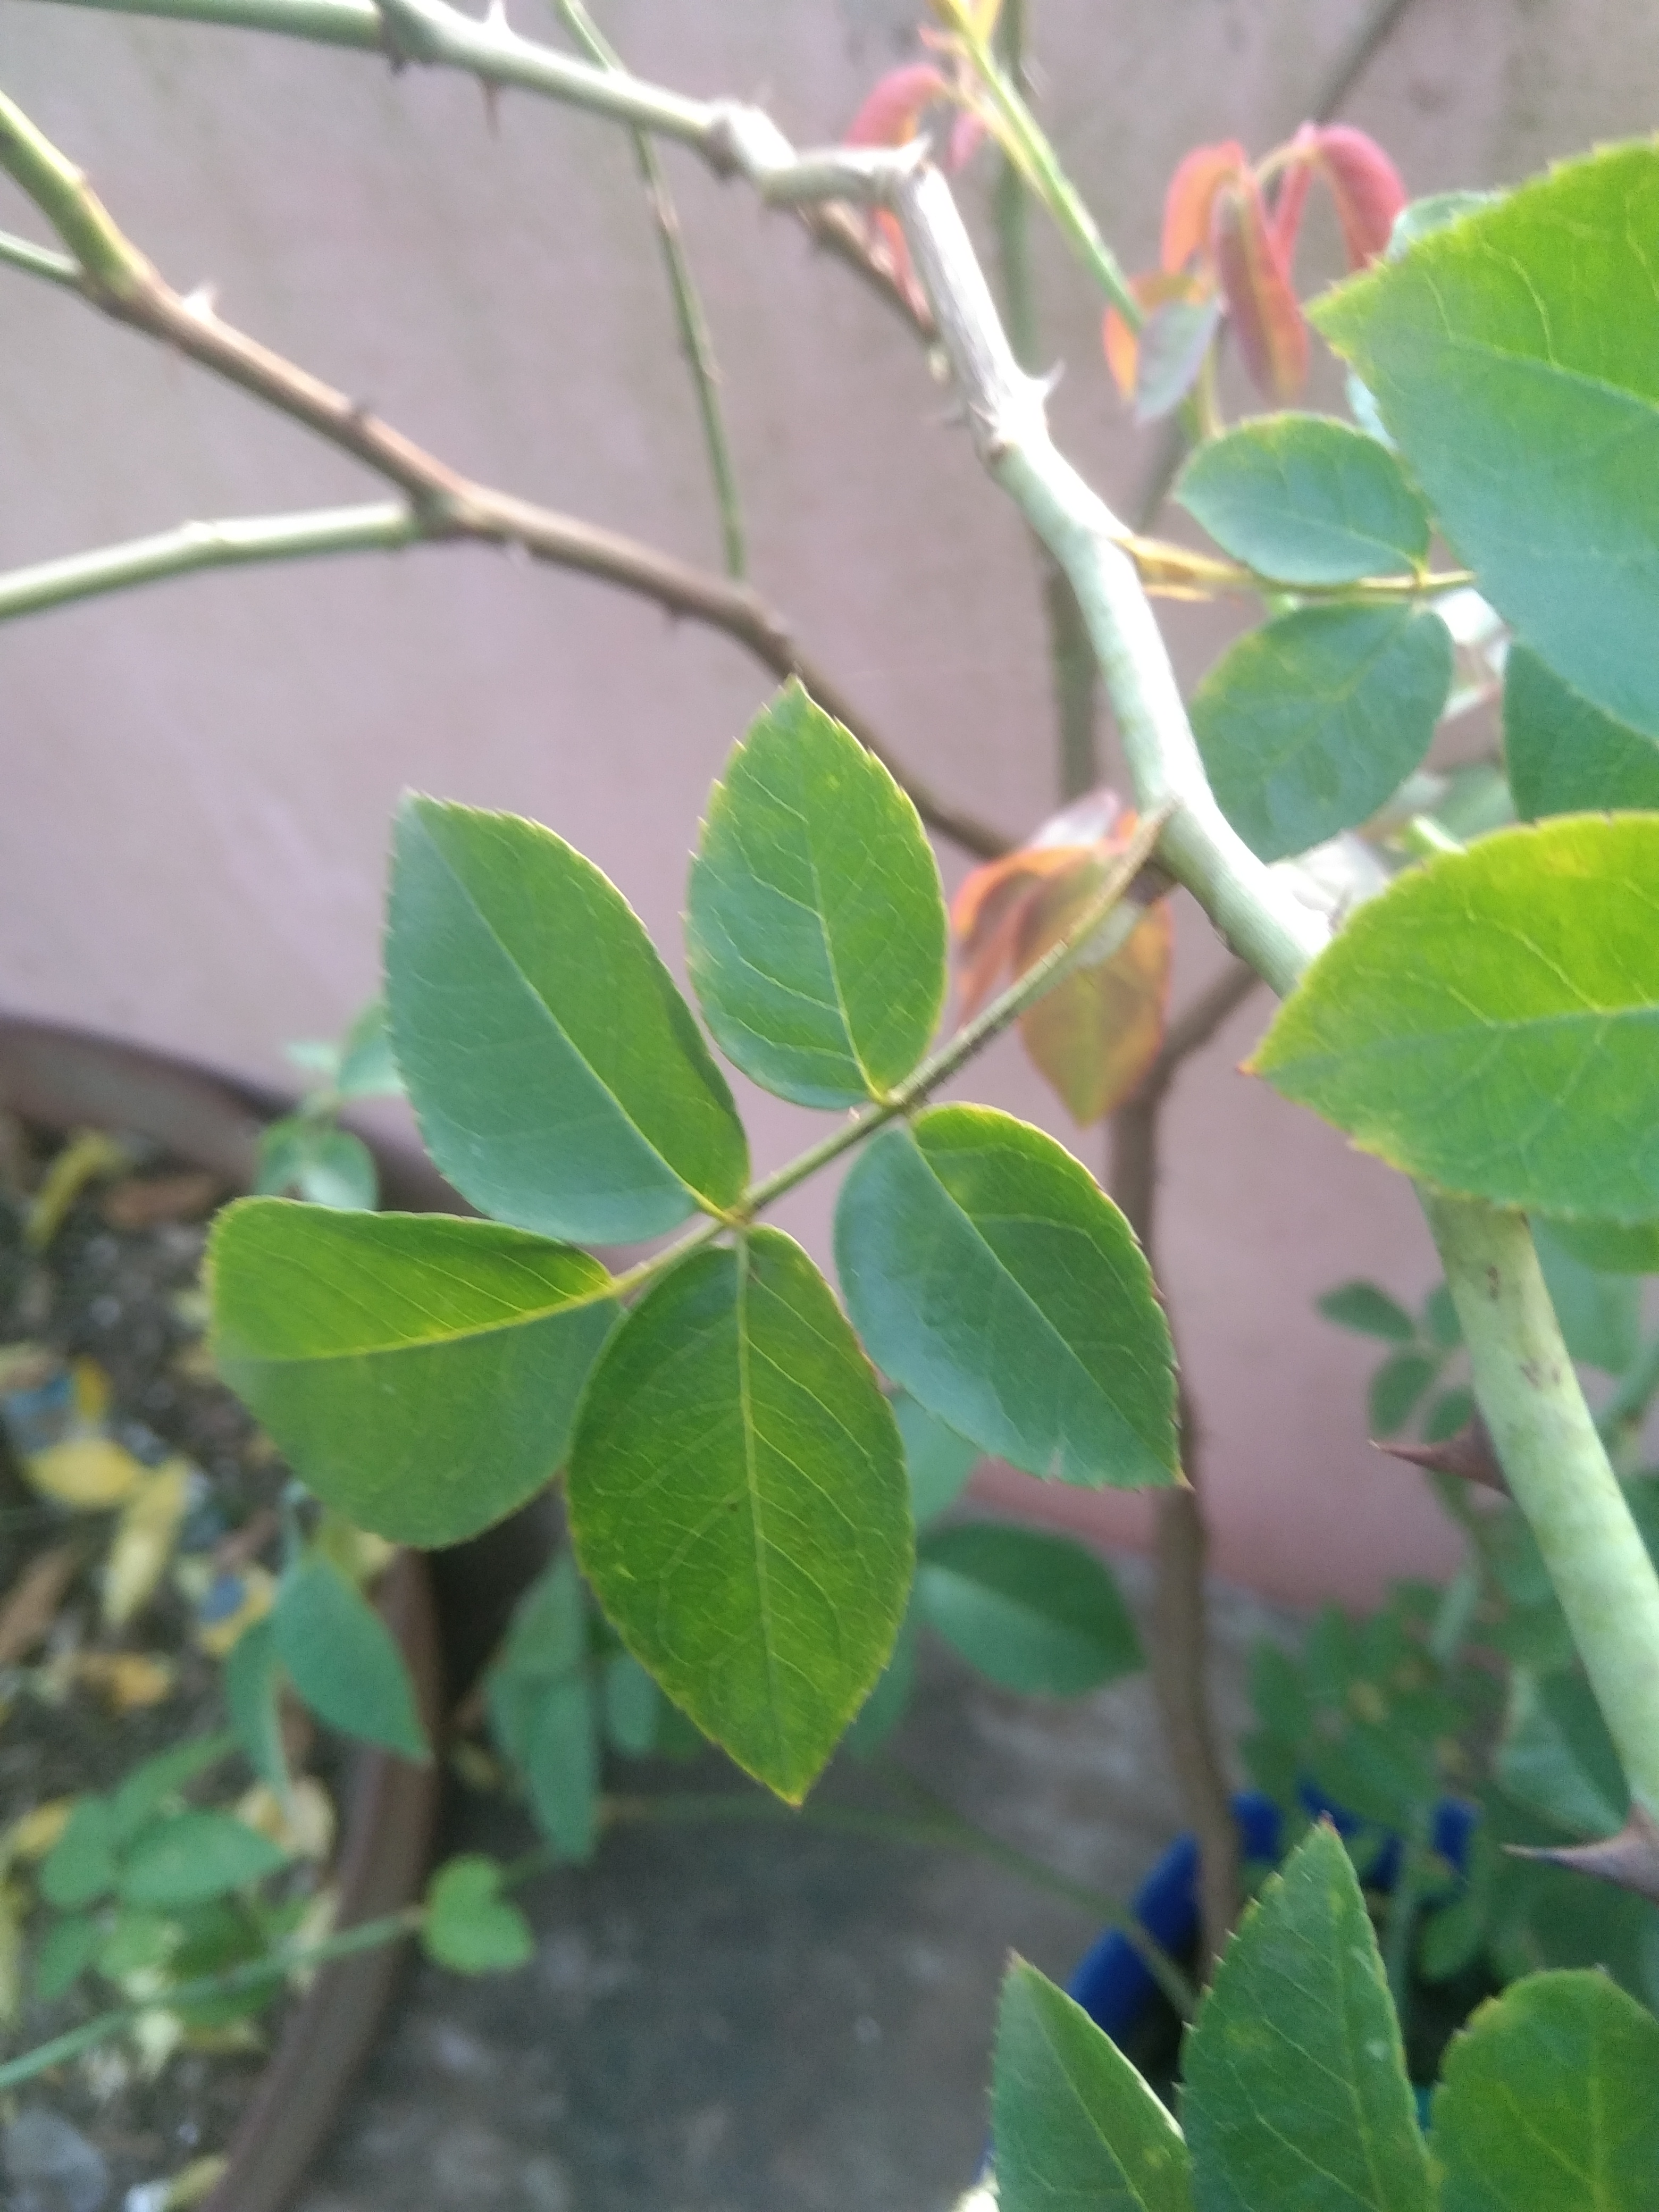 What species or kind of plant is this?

rose
